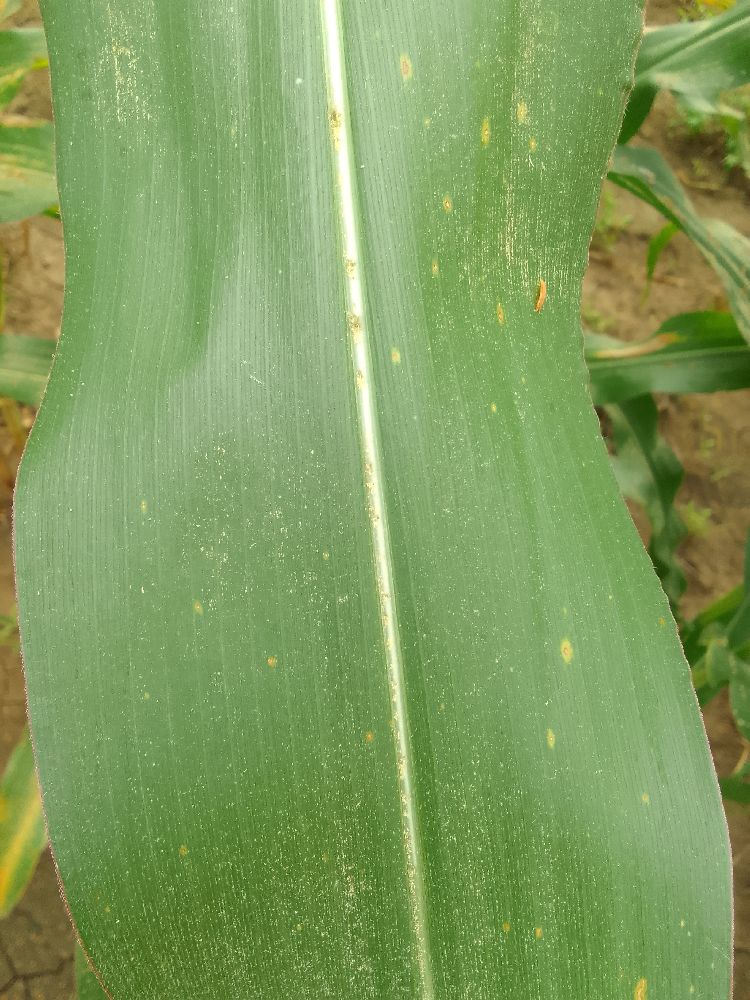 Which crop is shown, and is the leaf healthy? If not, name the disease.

maize, healthy
